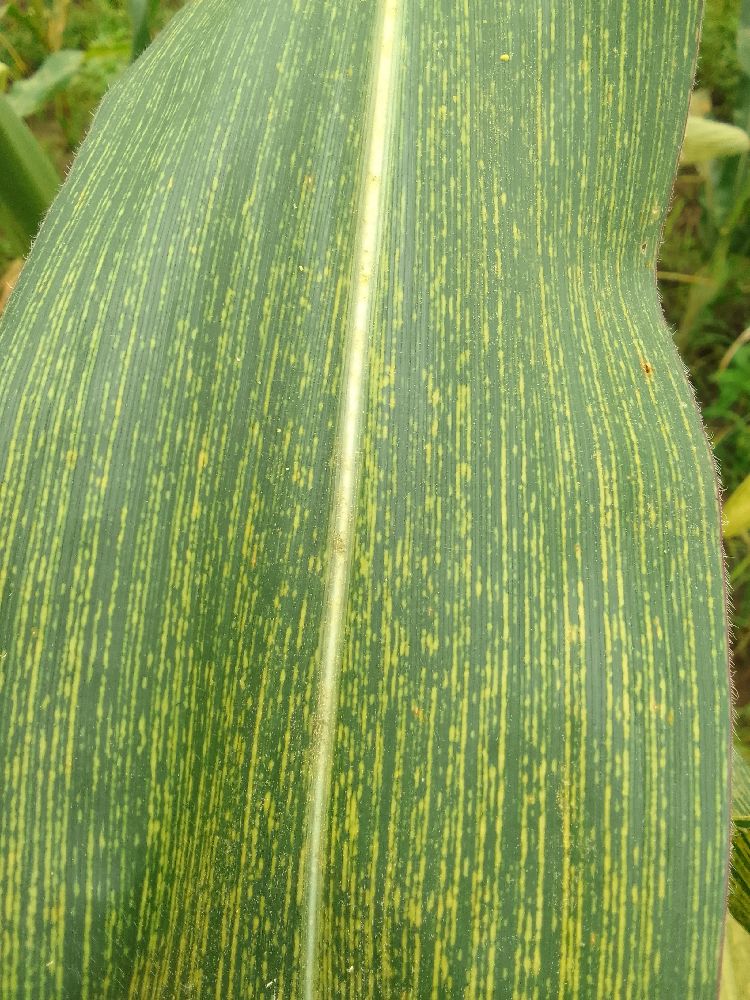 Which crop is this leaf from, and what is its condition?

maize, maize streak virus
